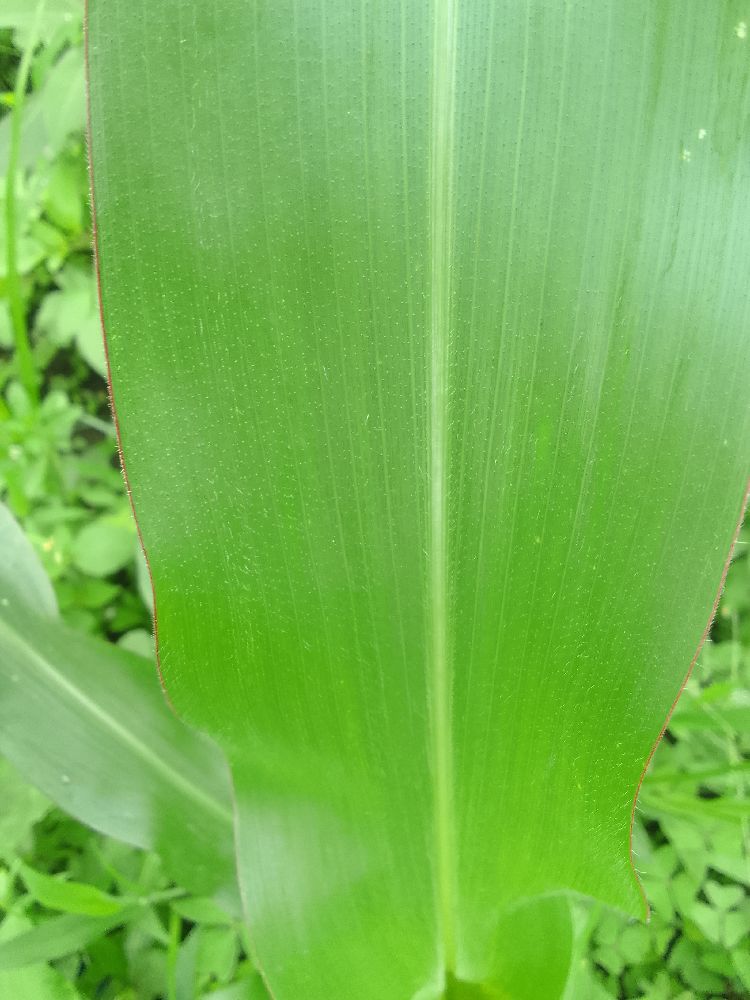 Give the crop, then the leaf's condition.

maize, healthy
